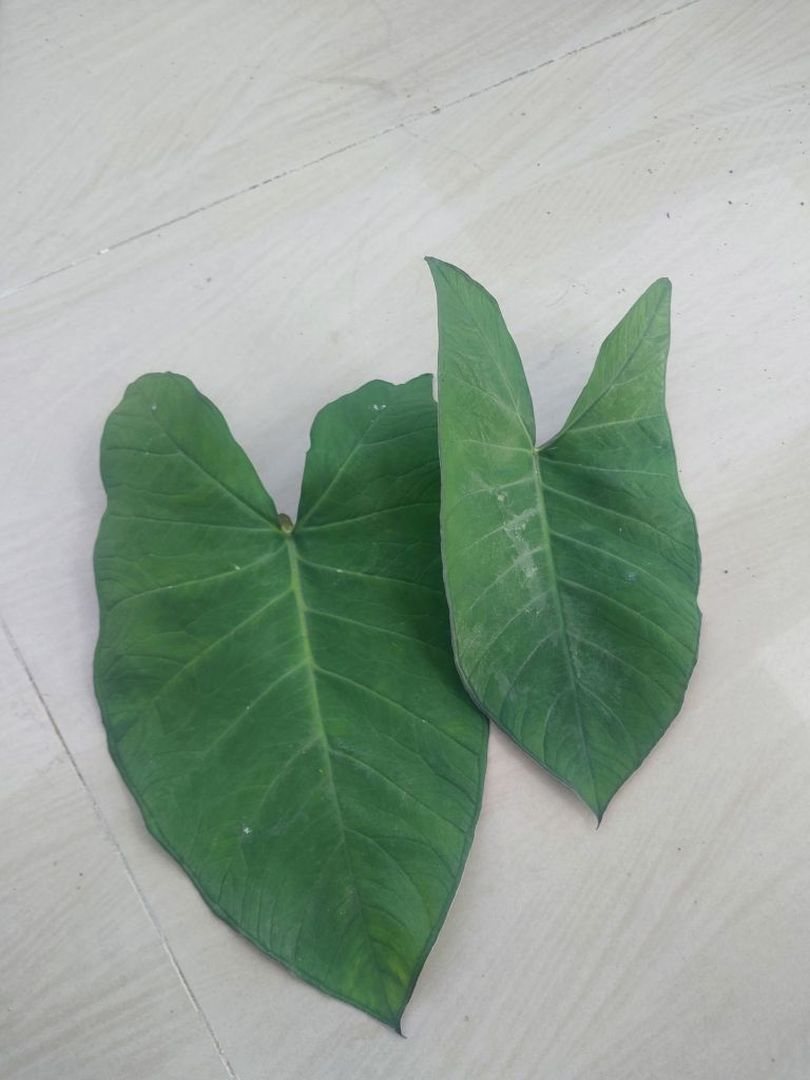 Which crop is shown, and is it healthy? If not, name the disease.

taro, healthy
